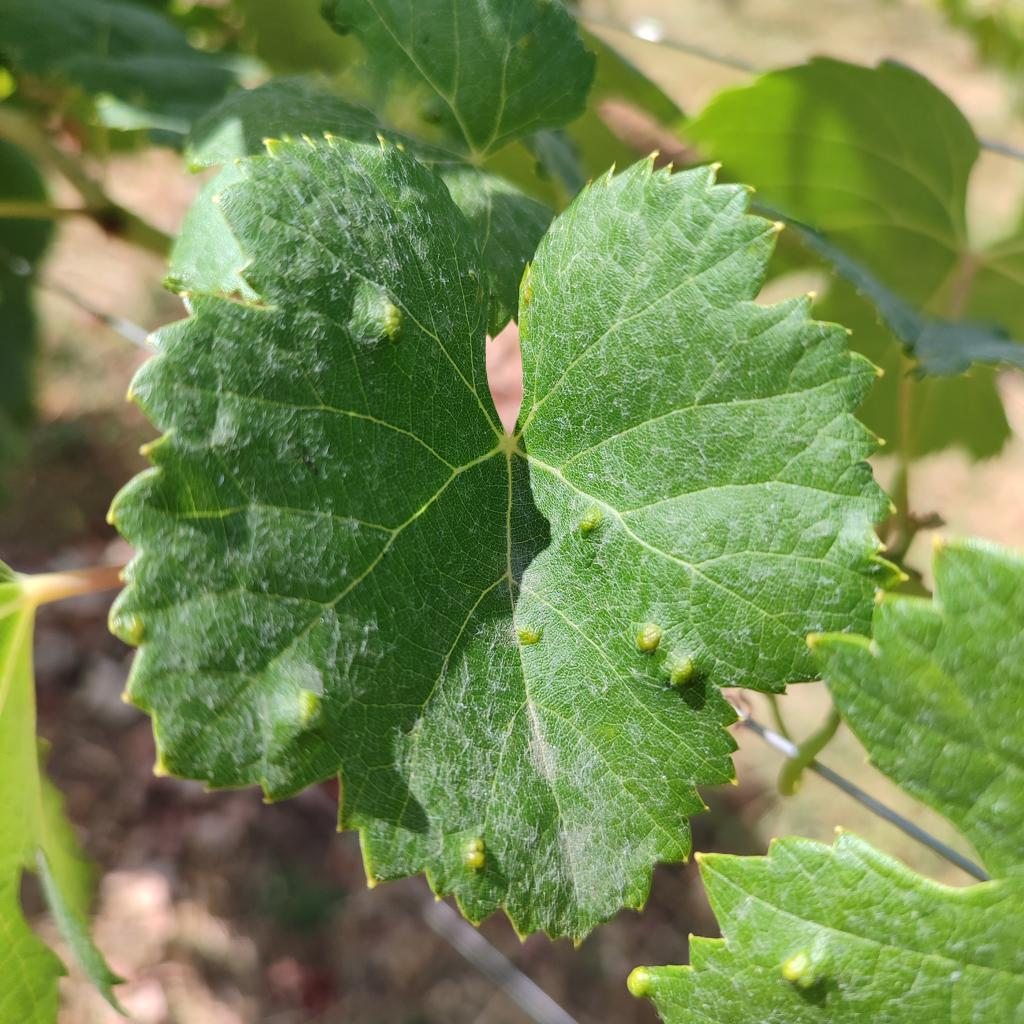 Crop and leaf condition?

grapevine, erineum mite
